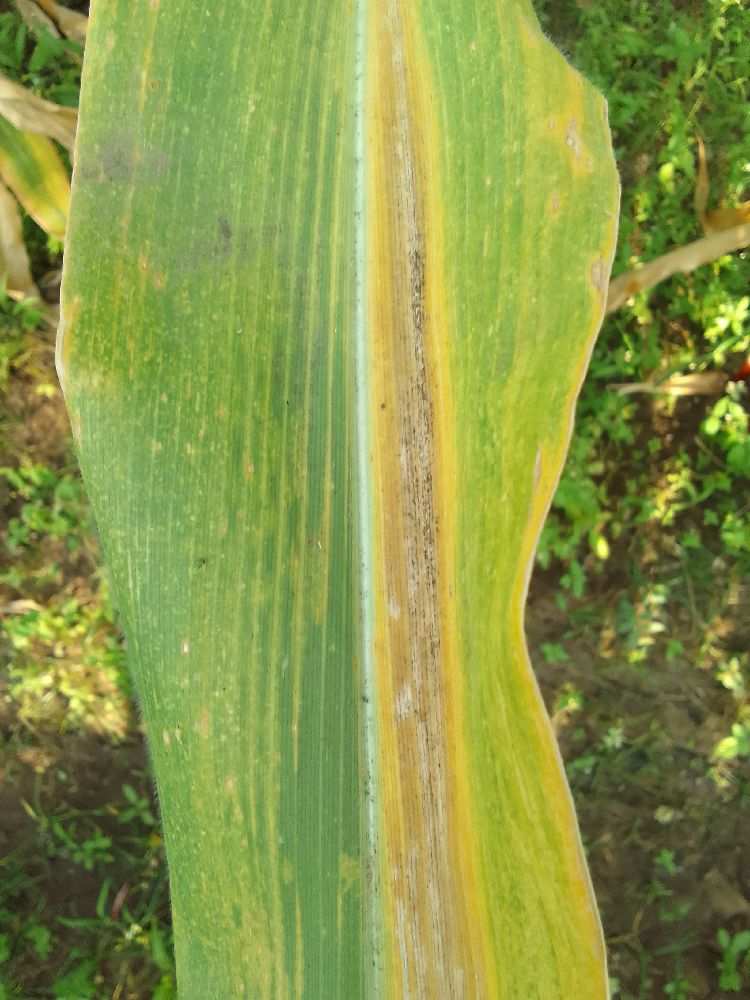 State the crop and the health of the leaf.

maize, maize lethal necrosis
